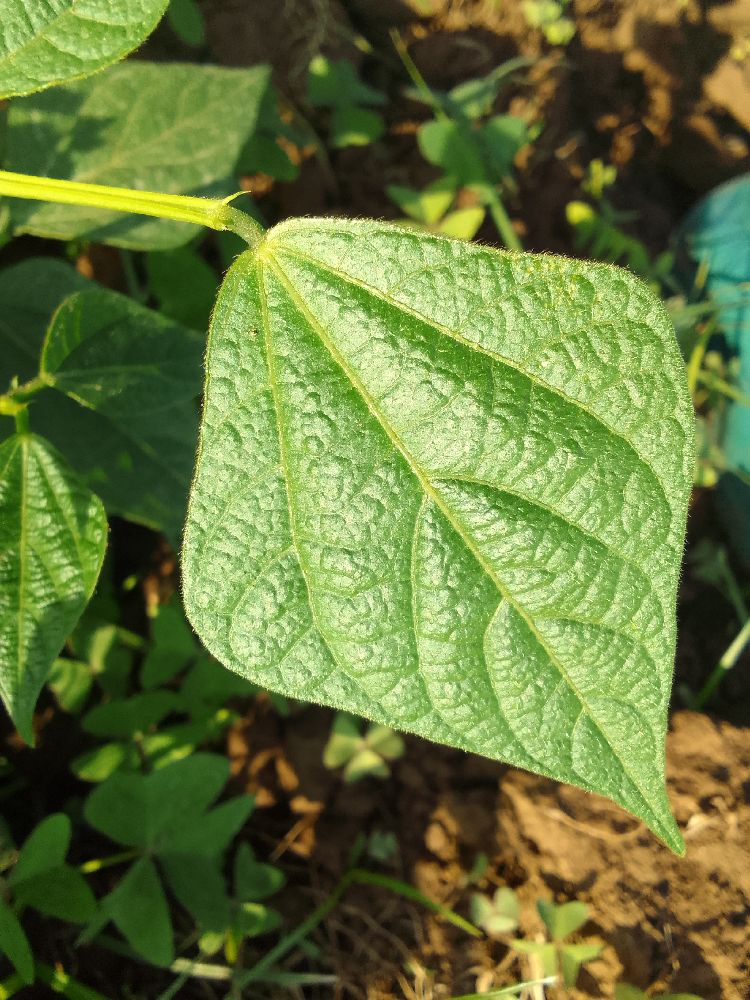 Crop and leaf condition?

common bean, healthy
